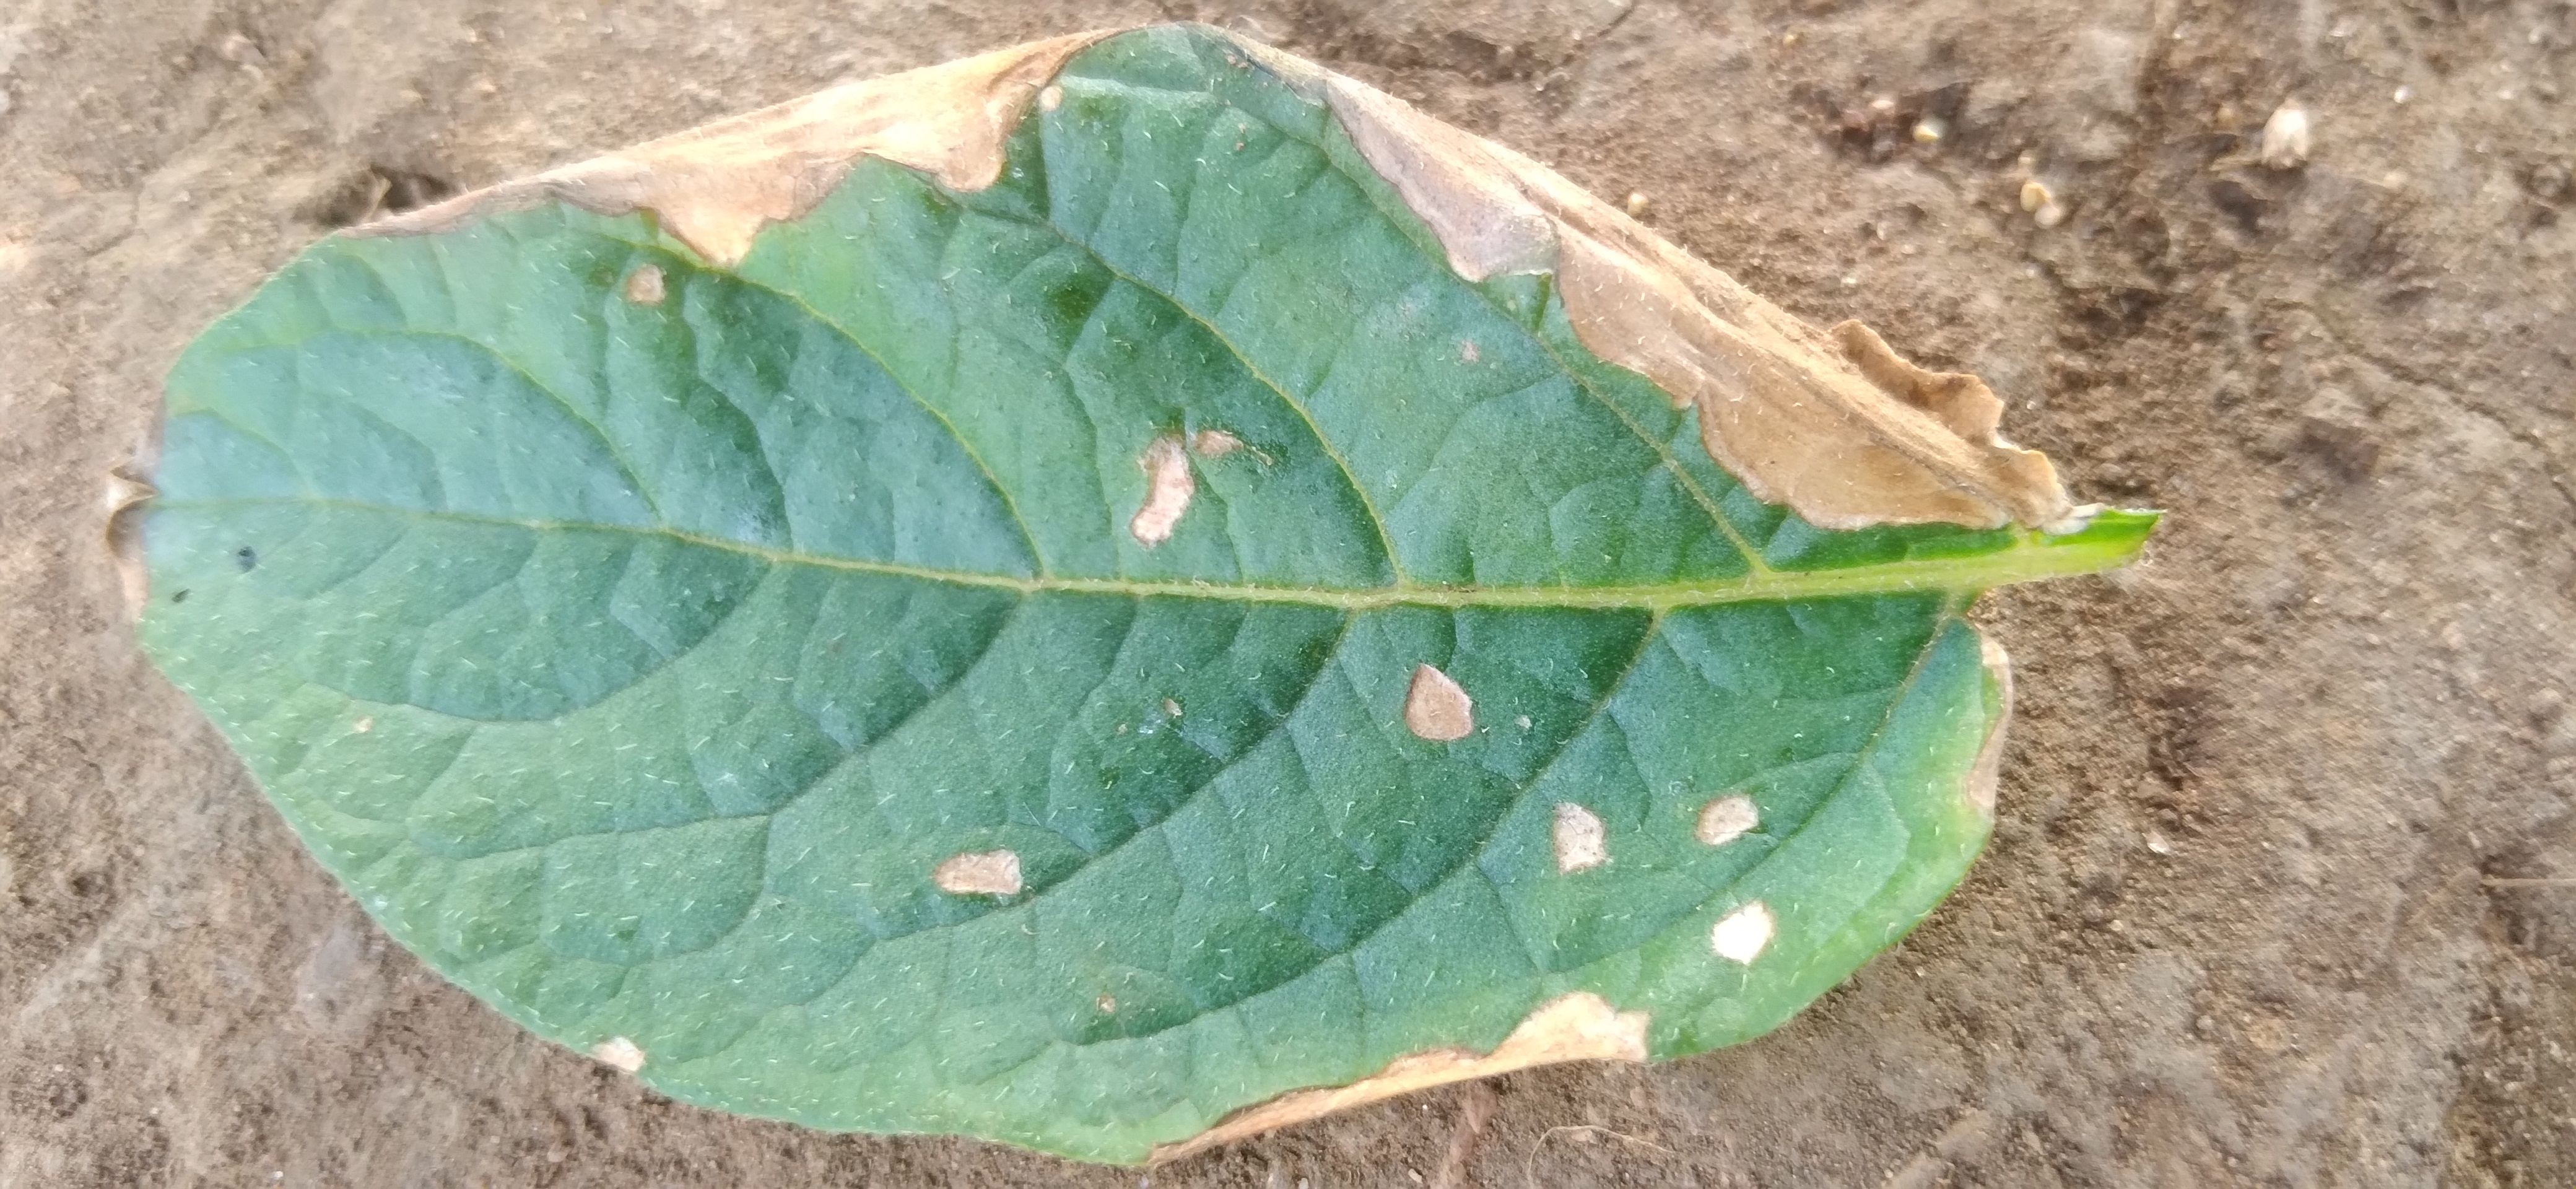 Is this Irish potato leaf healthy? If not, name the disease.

early blight
